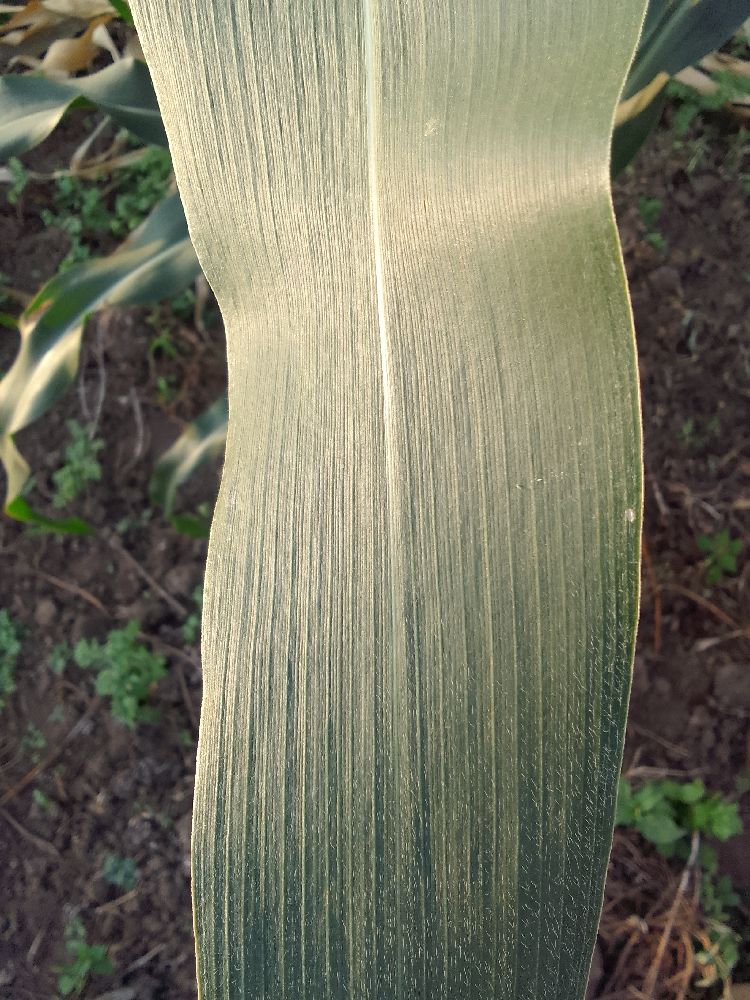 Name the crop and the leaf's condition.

maize, healthy
